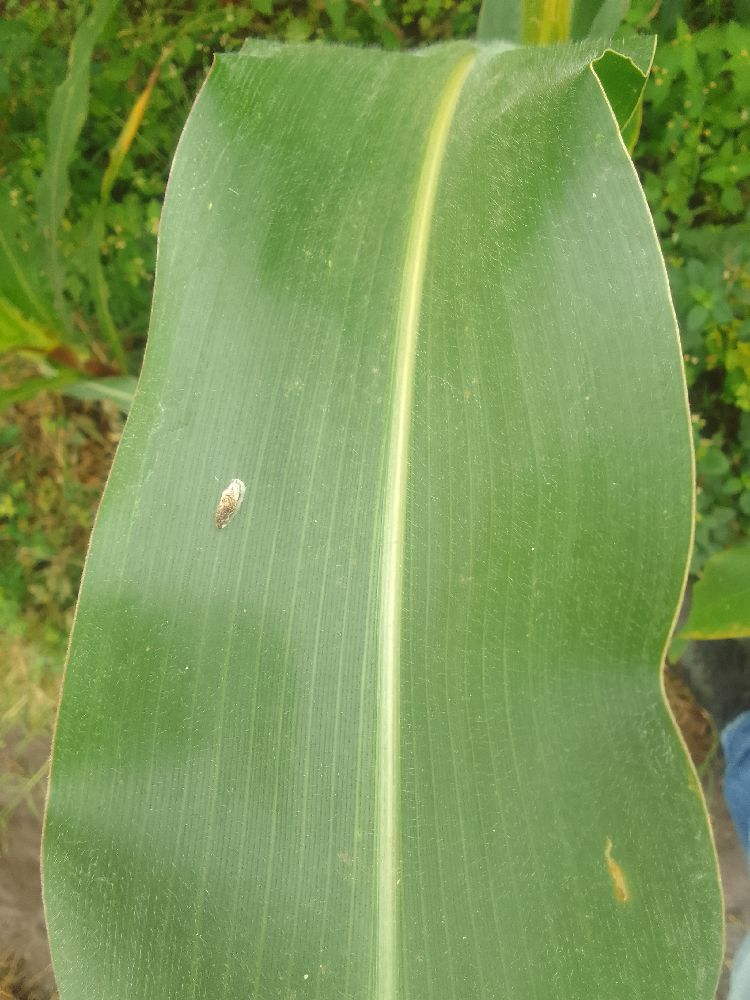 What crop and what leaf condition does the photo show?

maize, healthy
